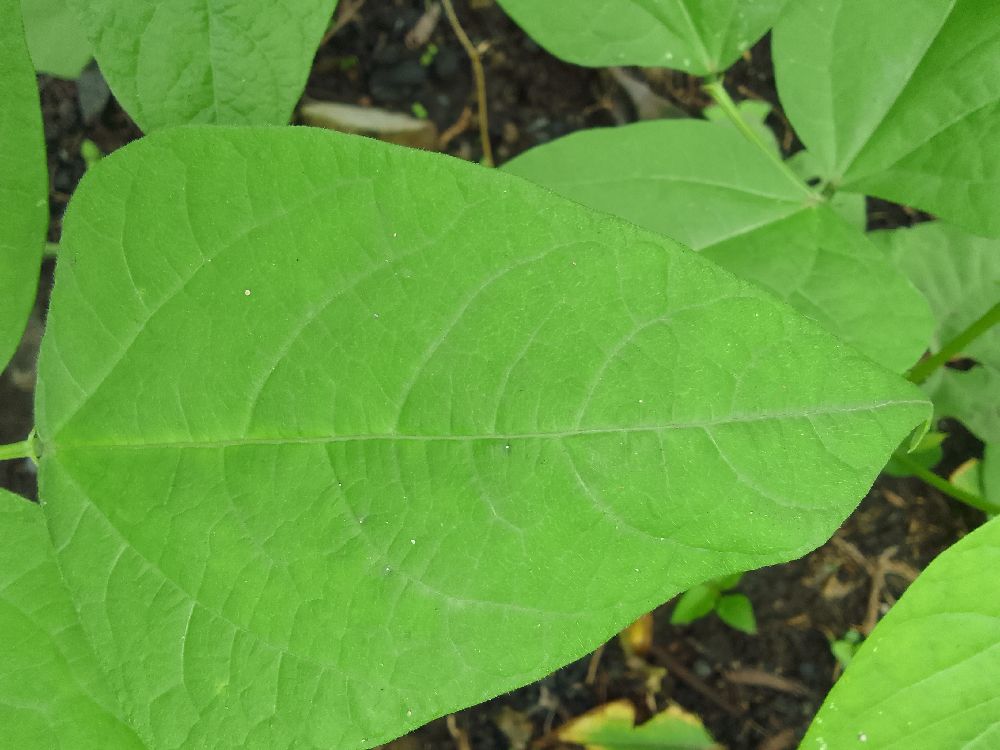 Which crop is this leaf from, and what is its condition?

common bean, healthy
